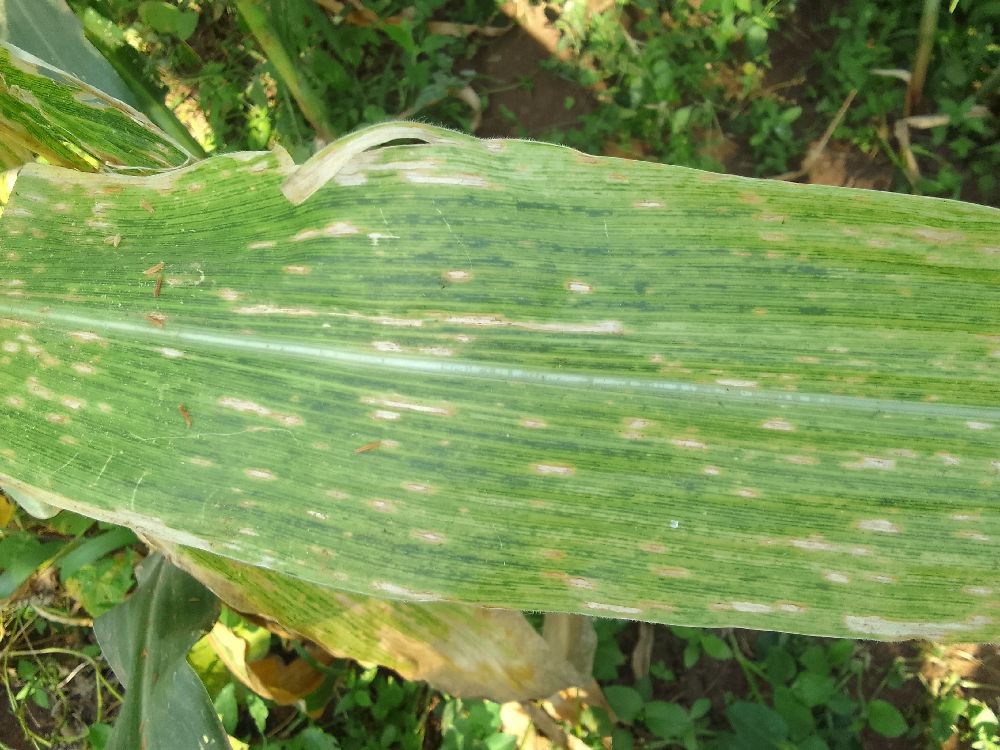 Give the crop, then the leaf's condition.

maize, maize lethal necrosis
